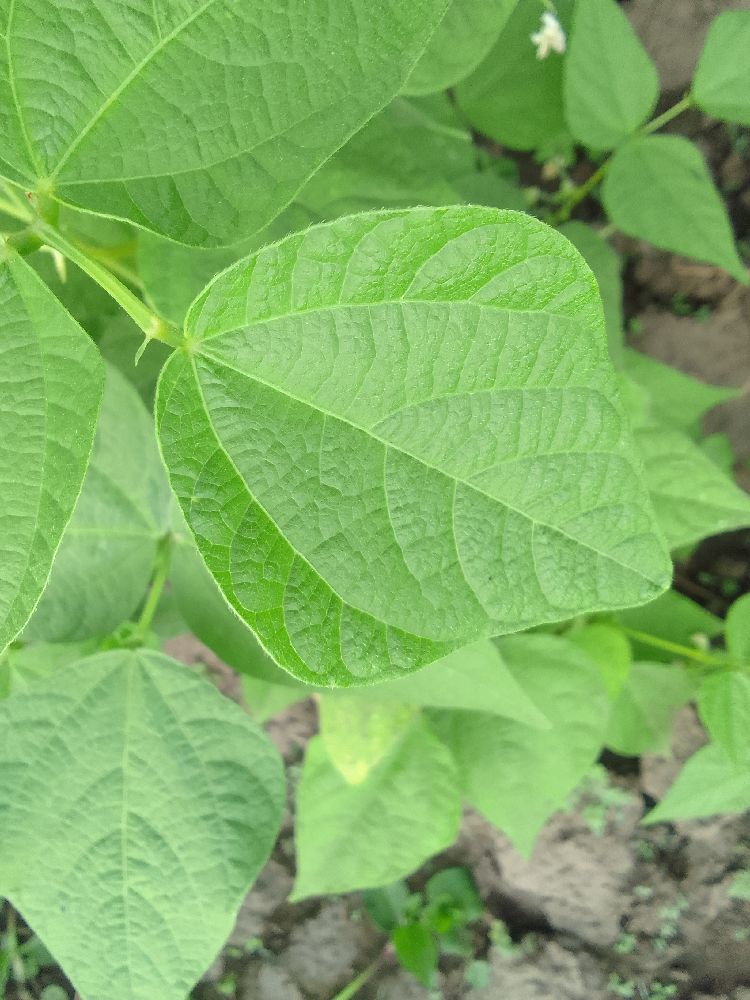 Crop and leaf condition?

common bean, healthy
